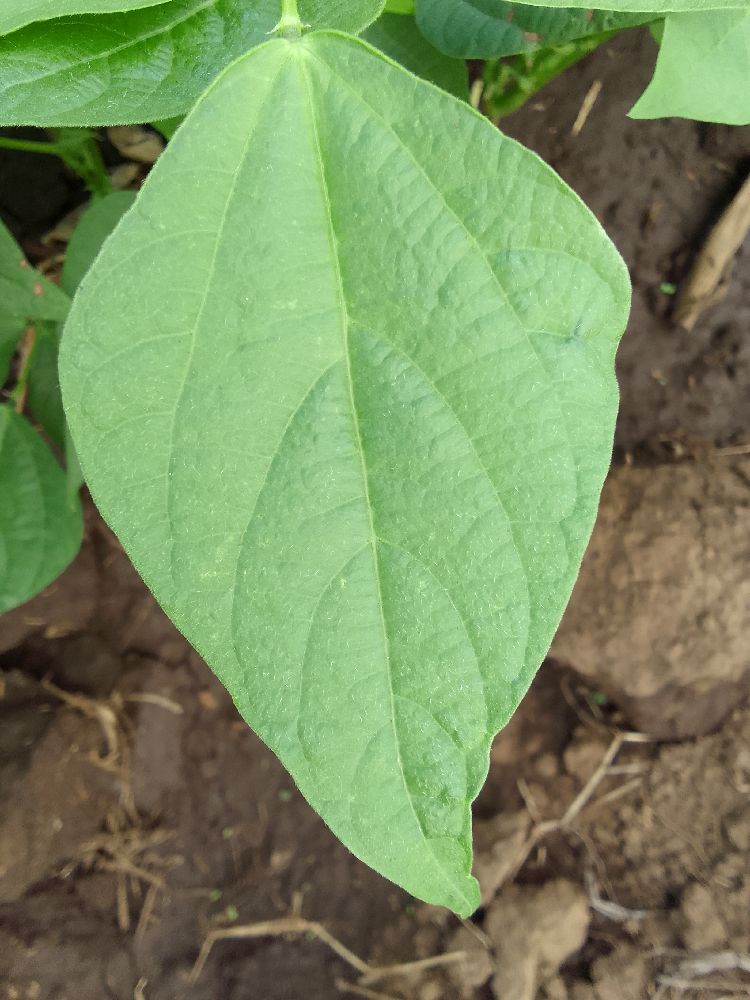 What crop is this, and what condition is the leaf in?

common bean, healthy
